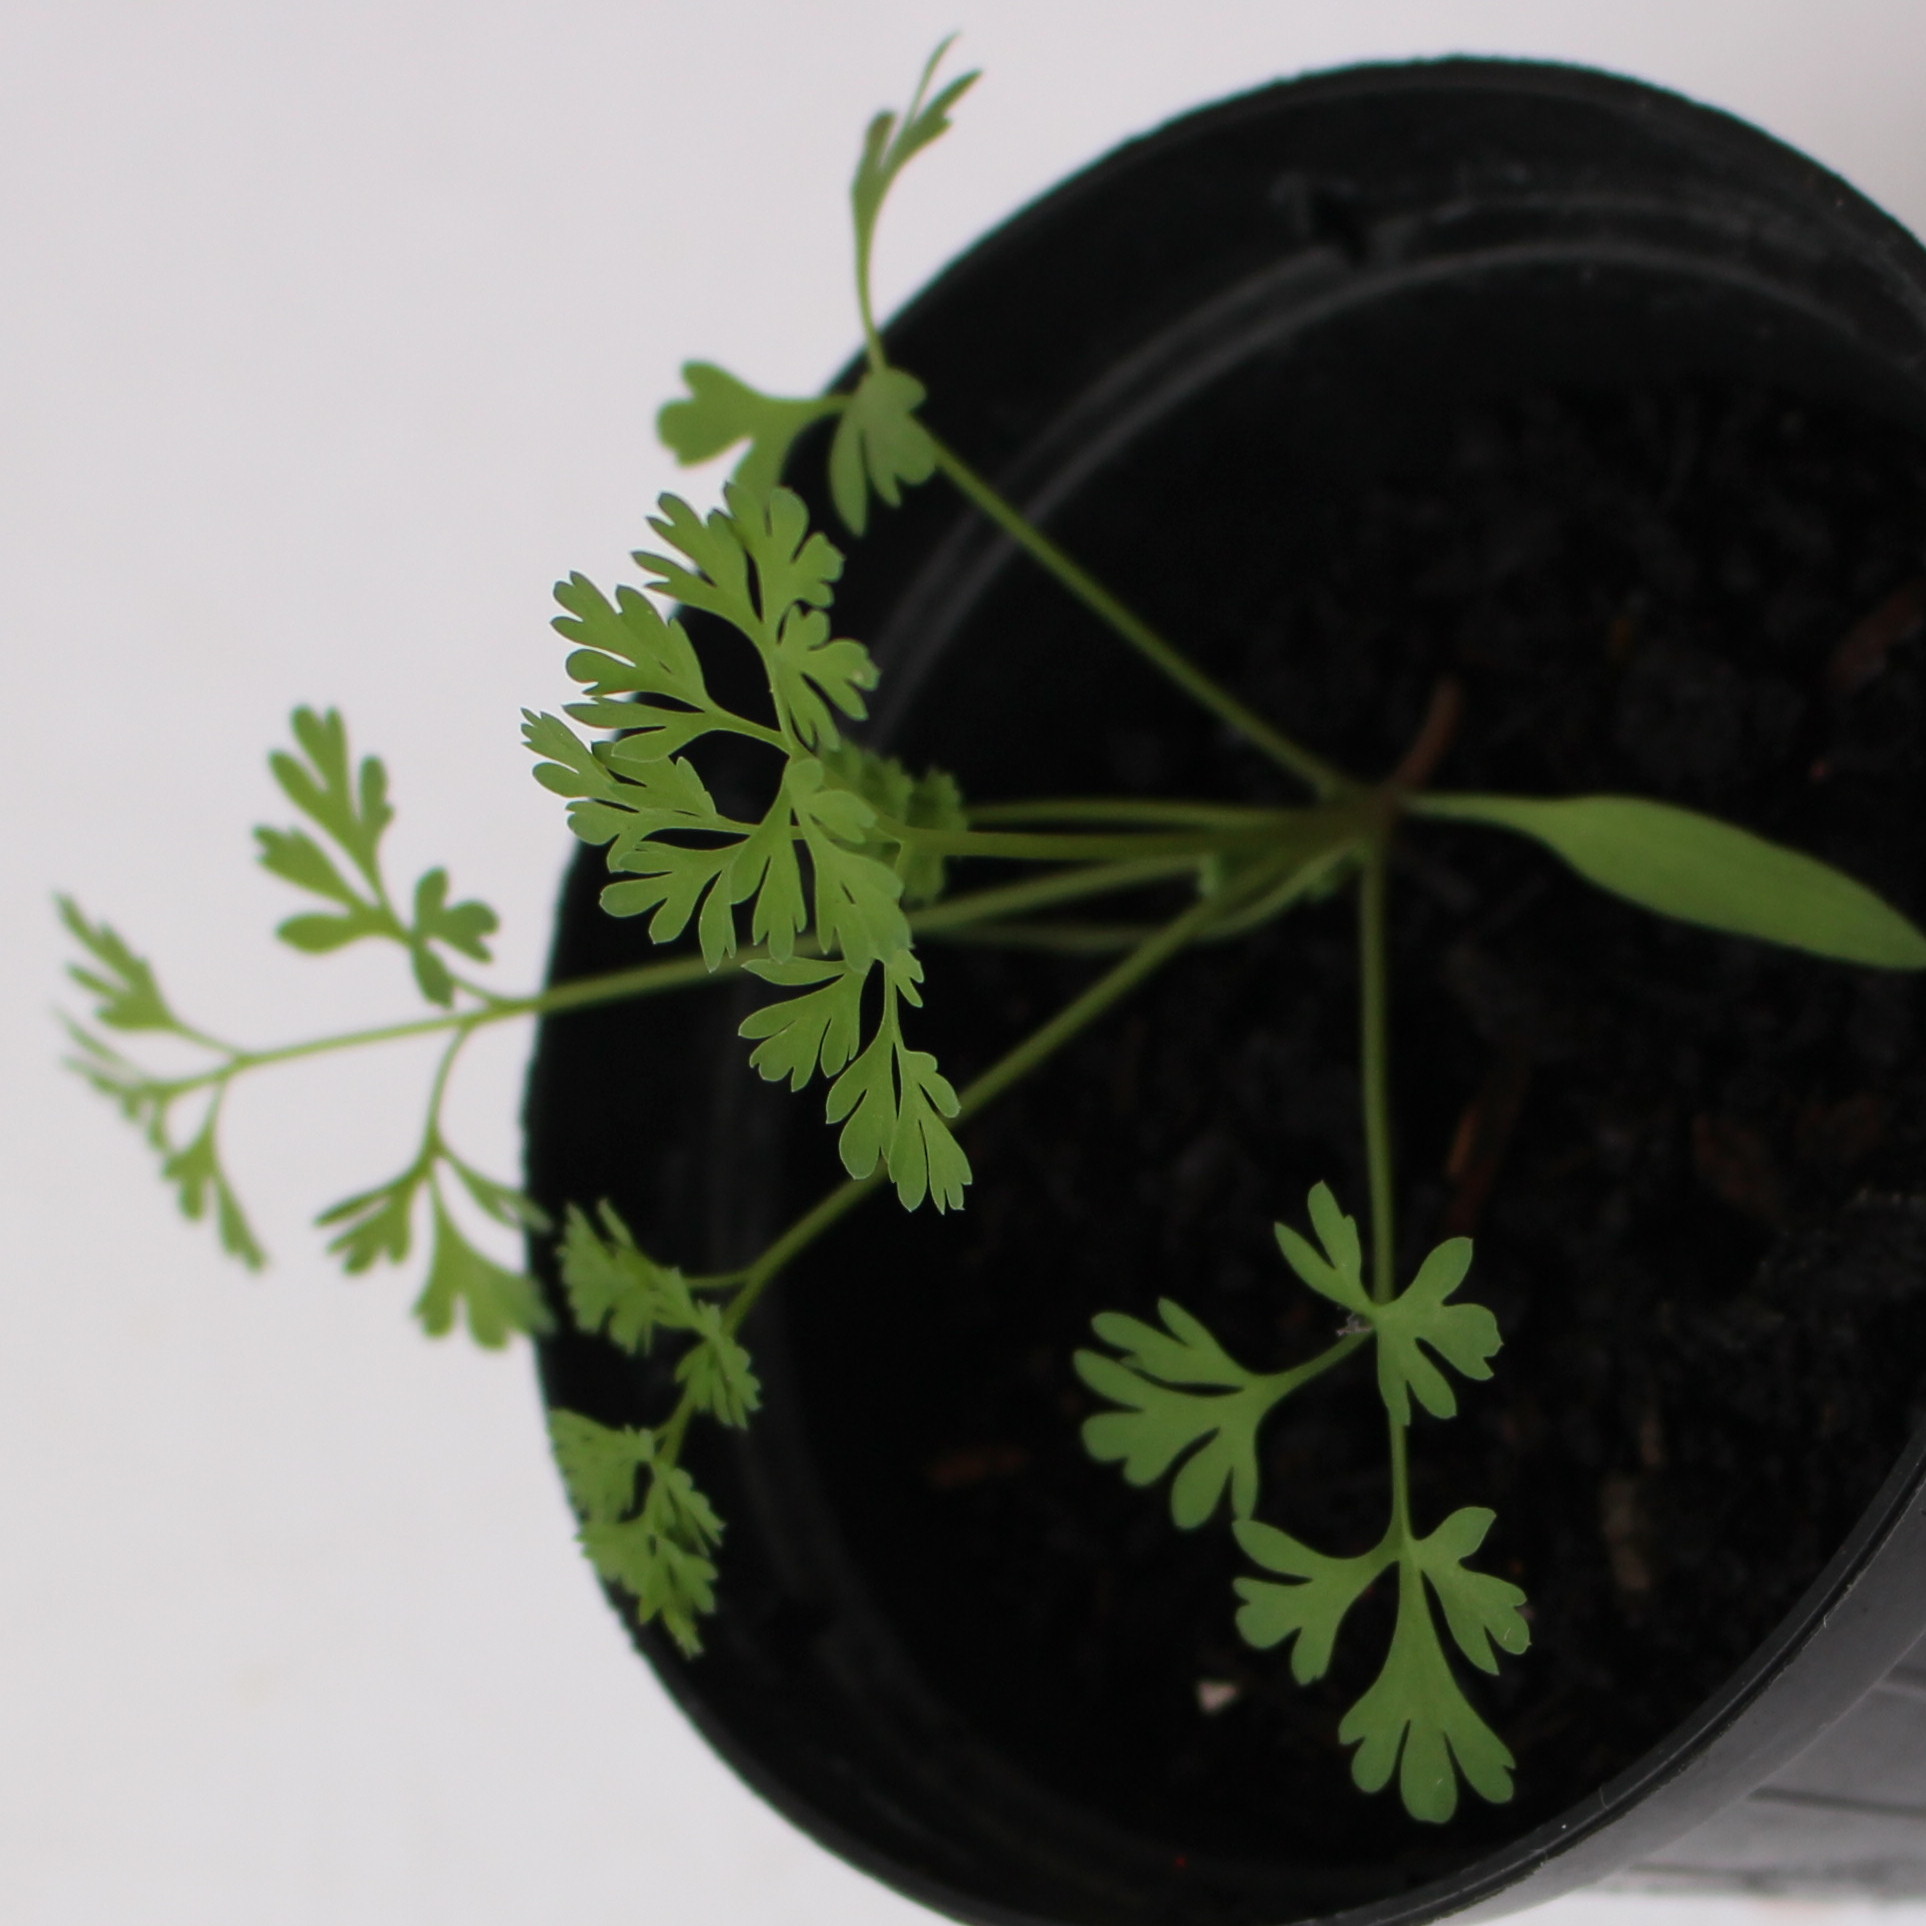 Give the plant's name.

Fumaria officinalis
